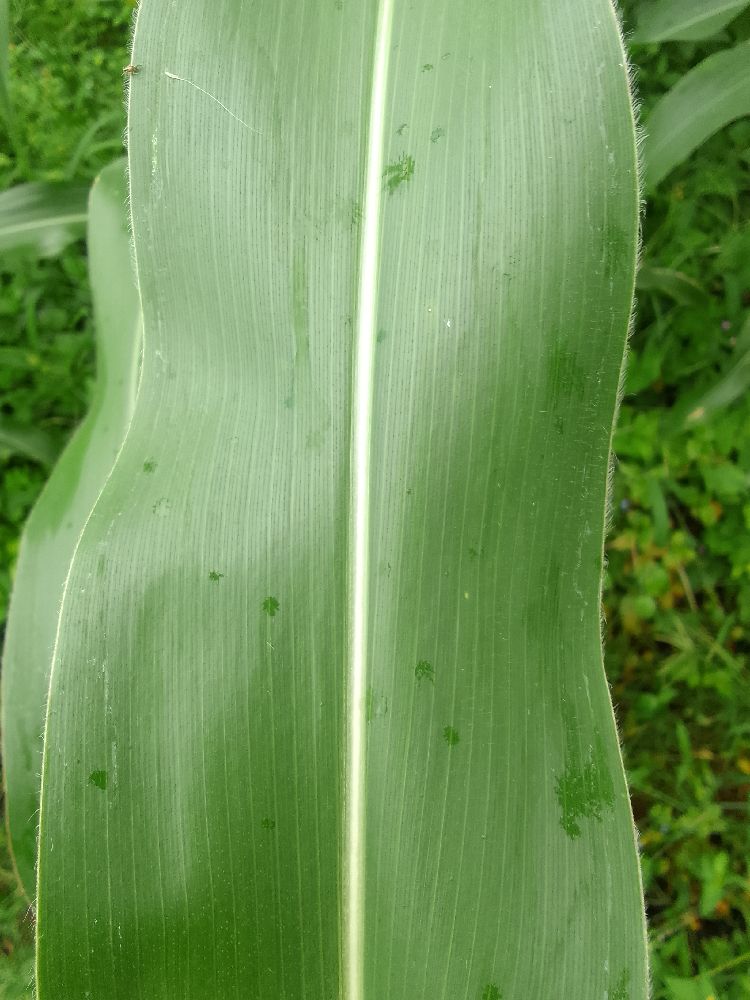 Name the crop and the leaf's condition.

maize, healthy
